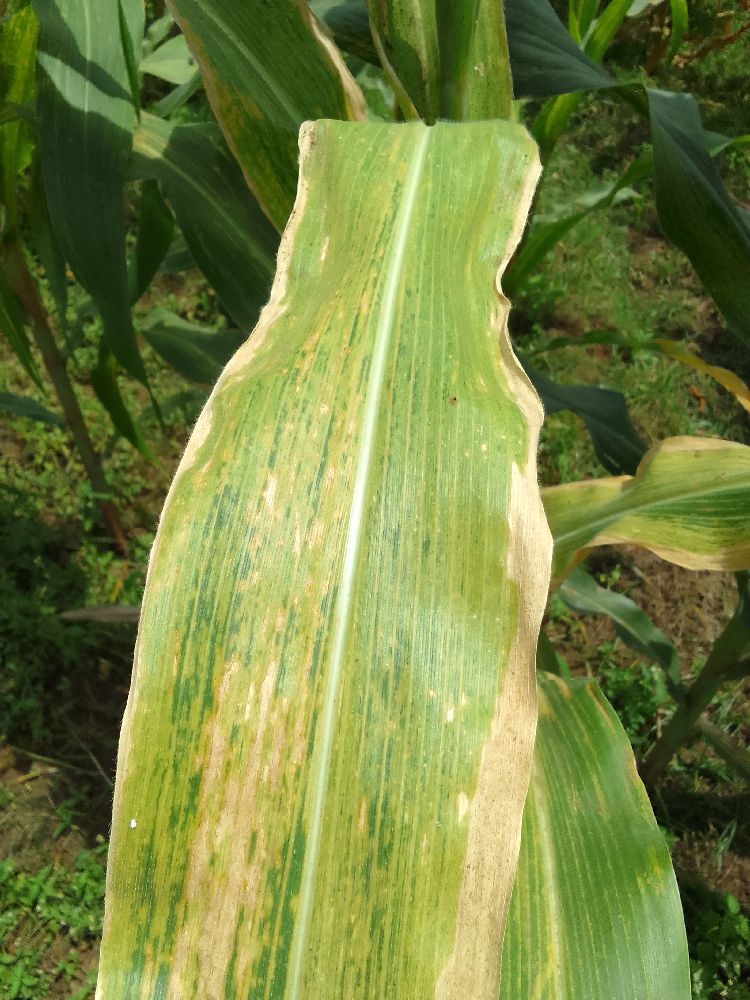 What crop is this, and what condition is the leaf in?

maize, maize lethal necrosis
